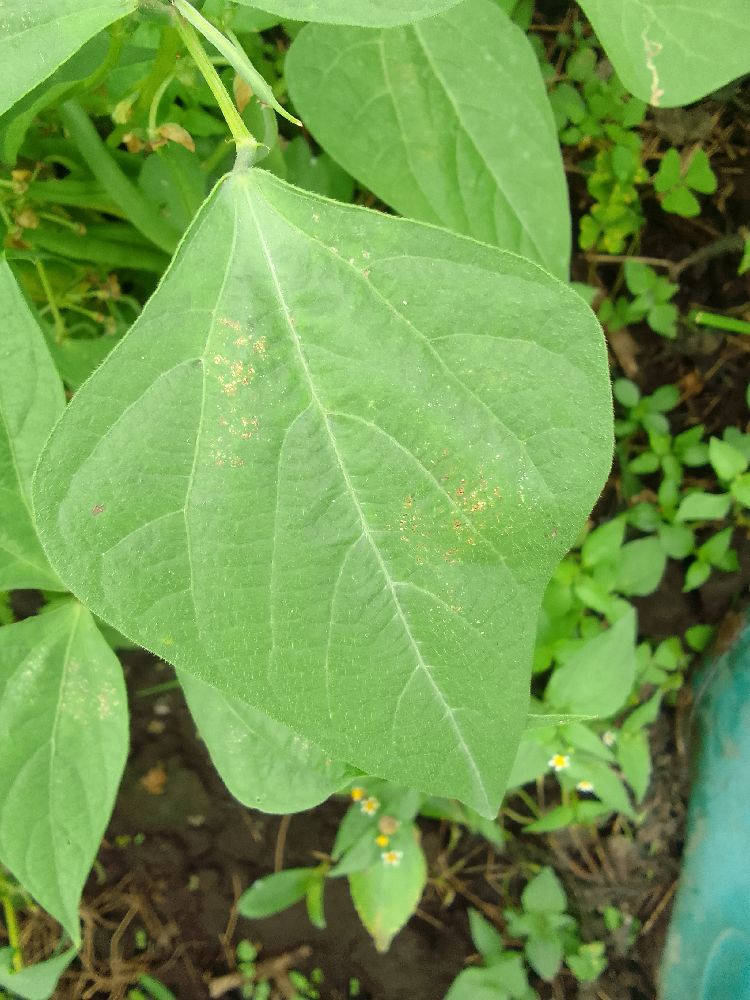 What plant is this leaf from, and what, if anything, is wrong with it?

common bean, healthy
